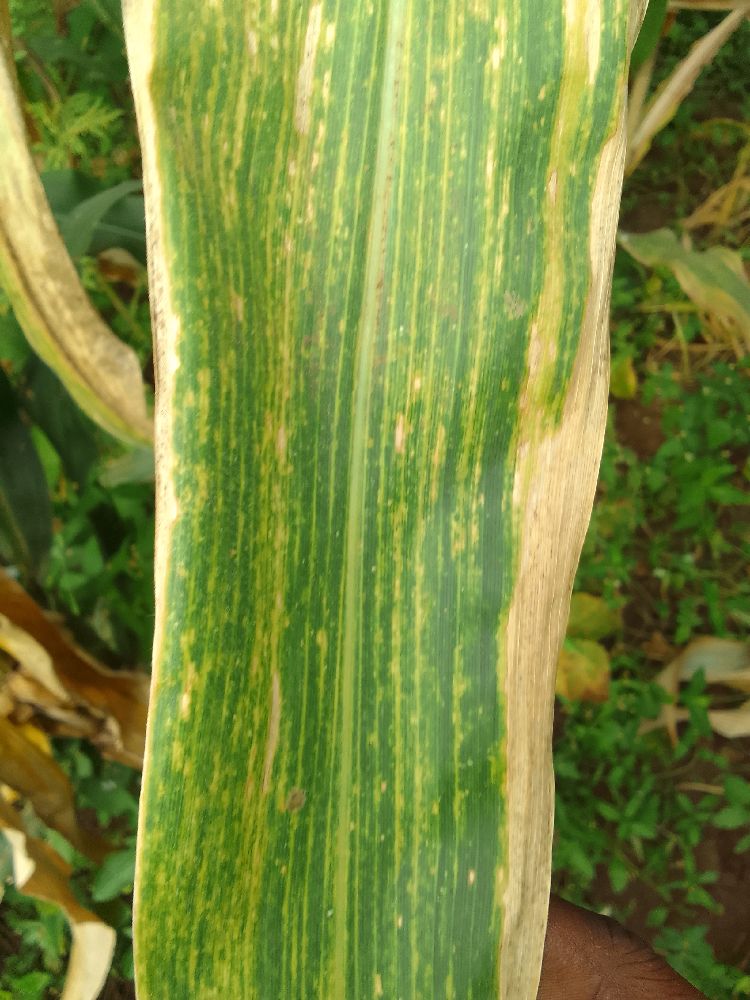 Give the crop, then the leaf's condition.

maize, maize lethal necrosis
